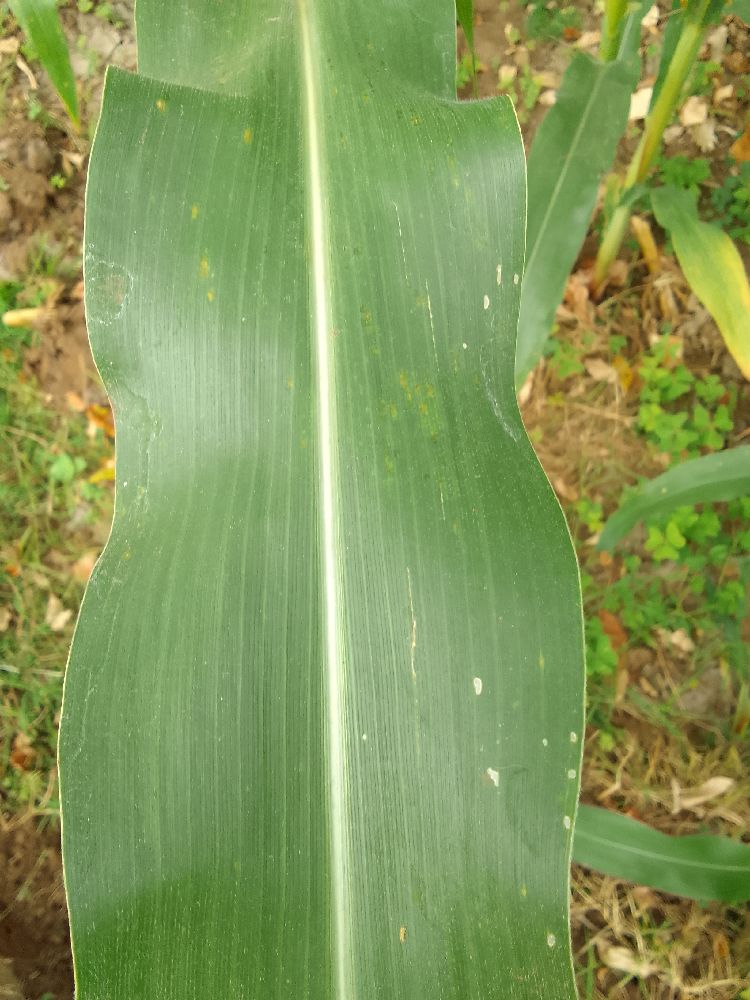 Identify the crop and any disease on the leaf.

maize, healthy
